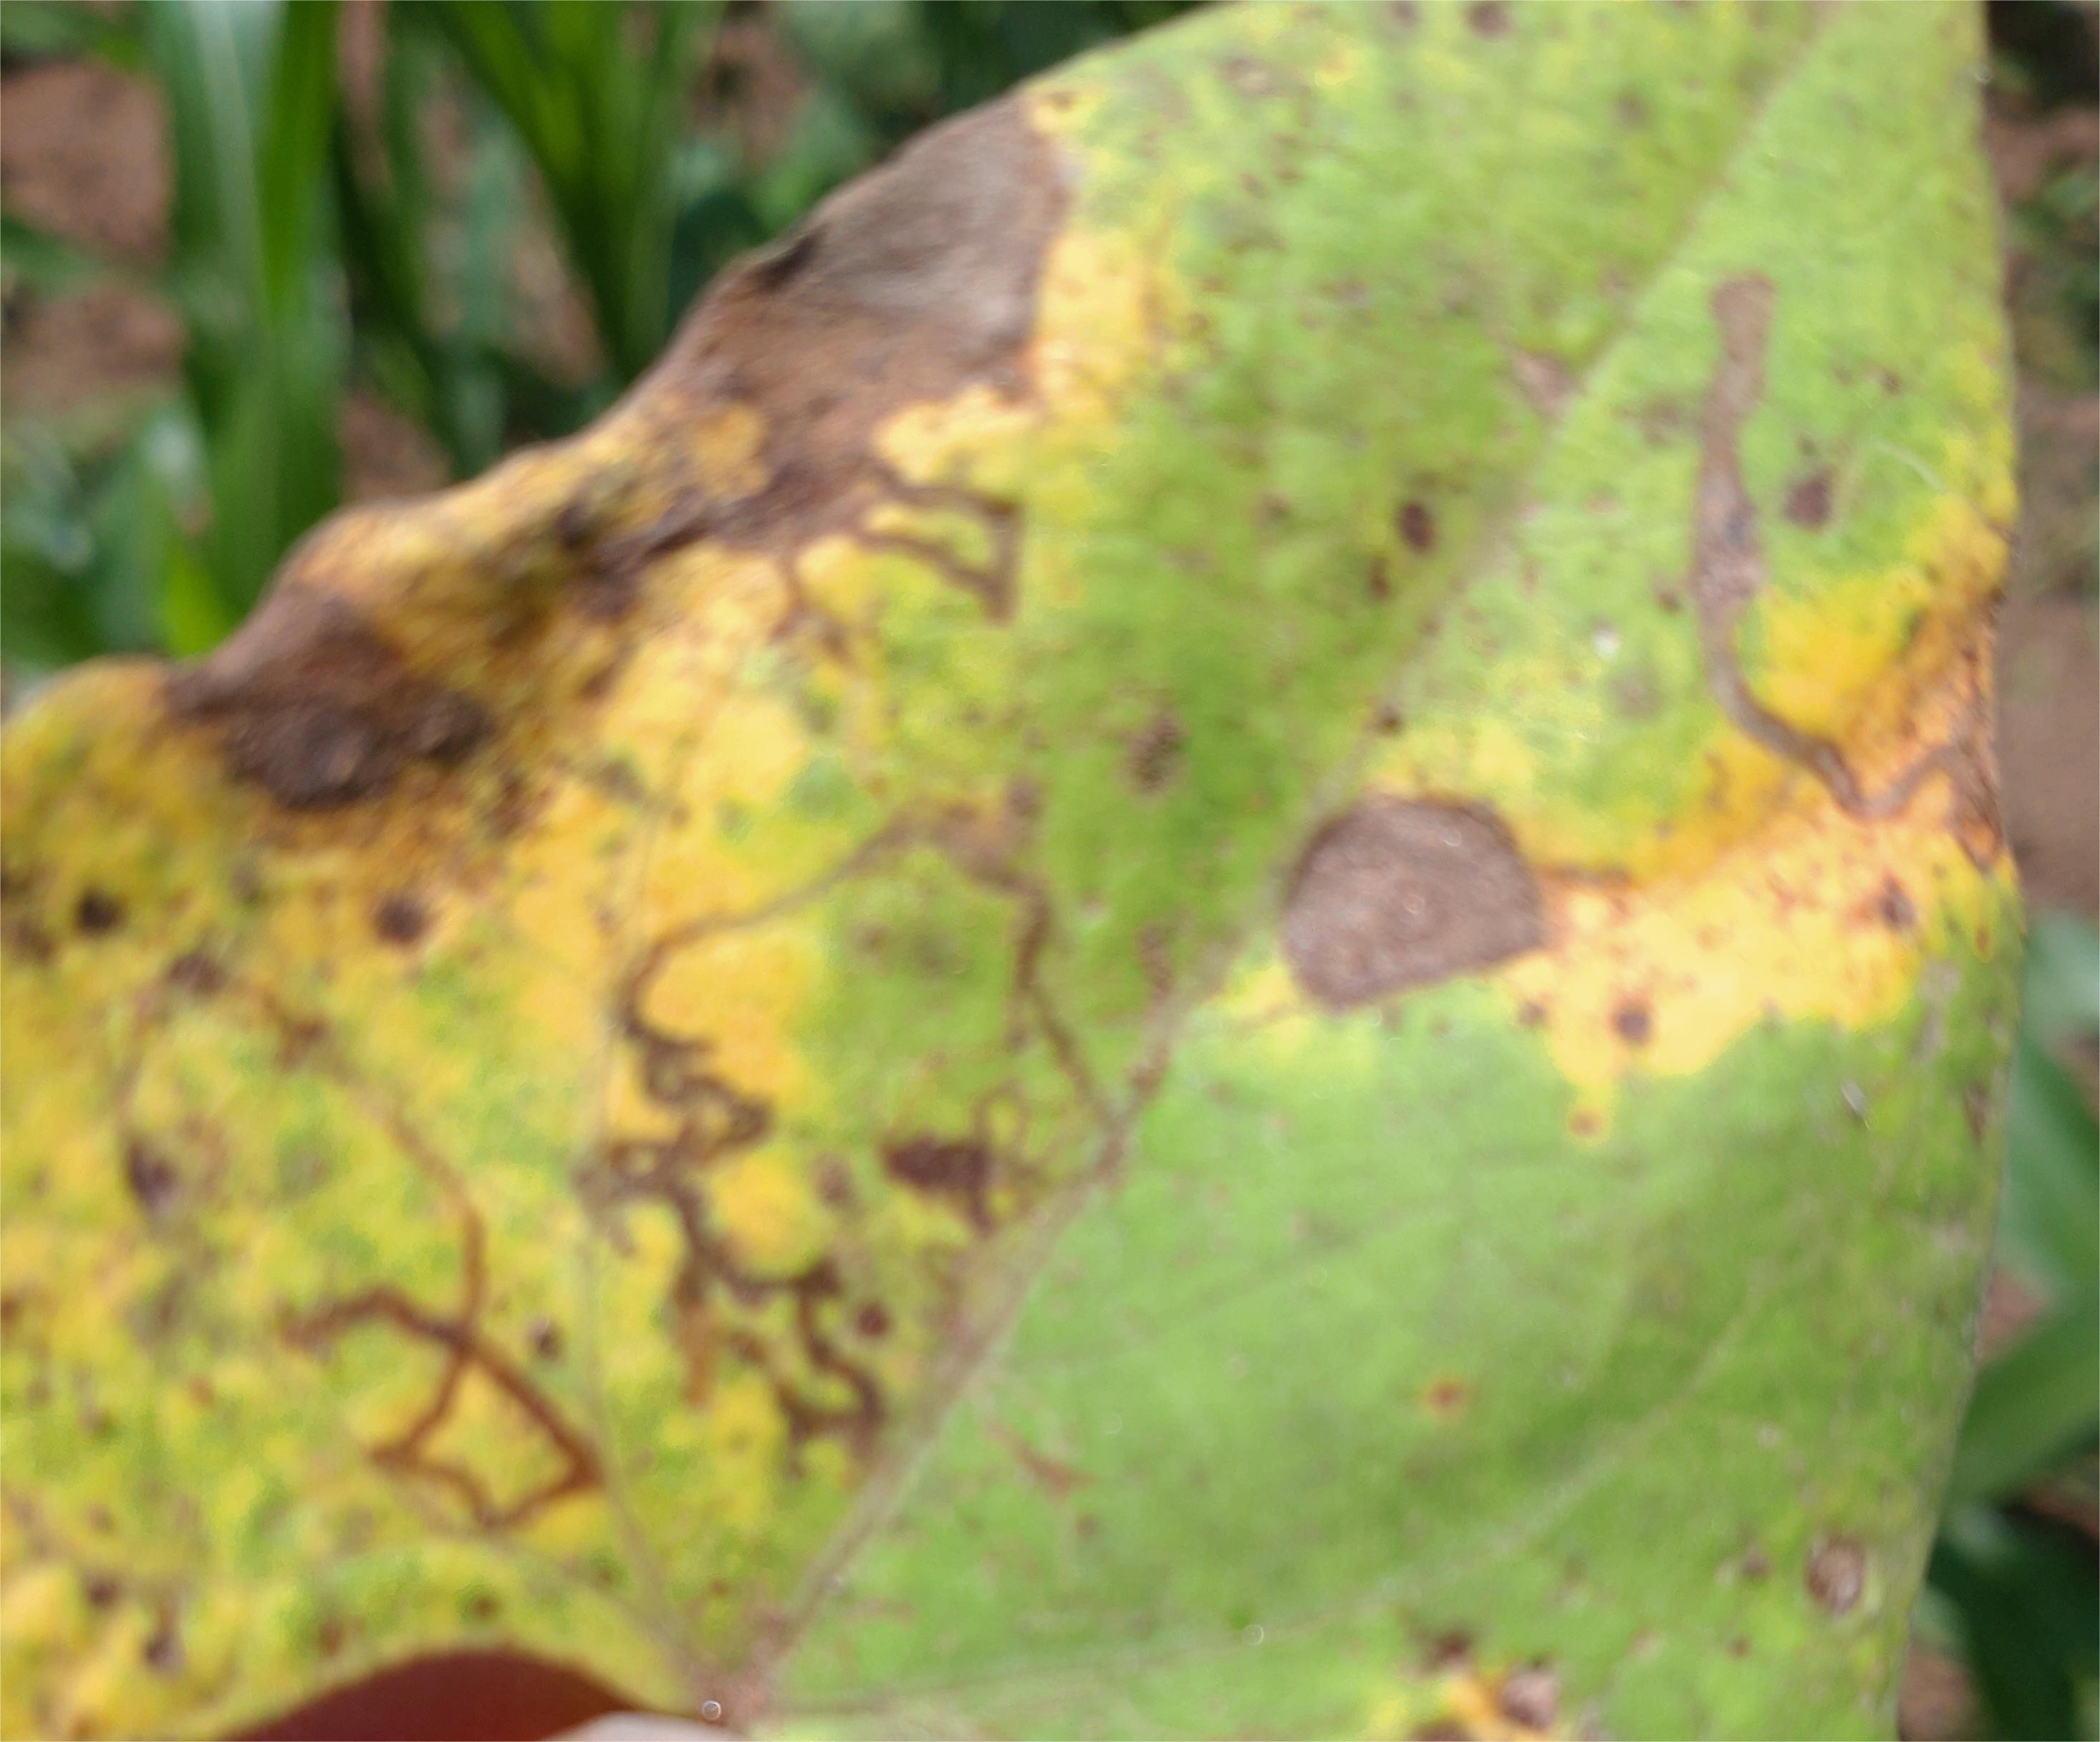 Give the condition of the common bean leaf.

anthracnose
